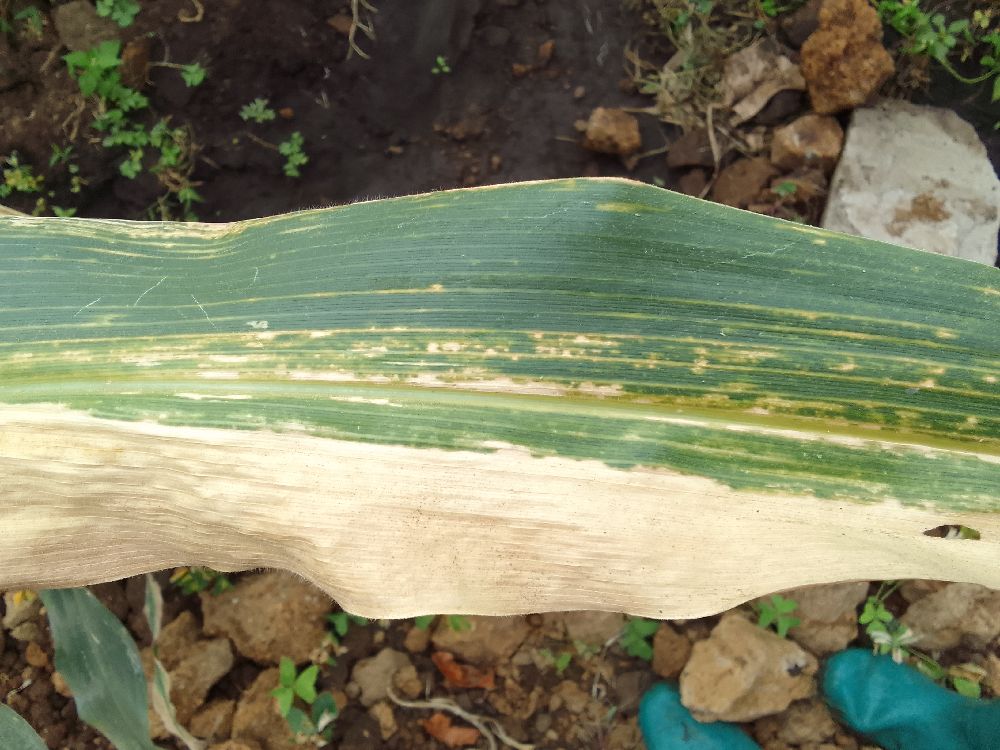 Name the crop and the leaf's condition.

maize, maize lethal necrosis
